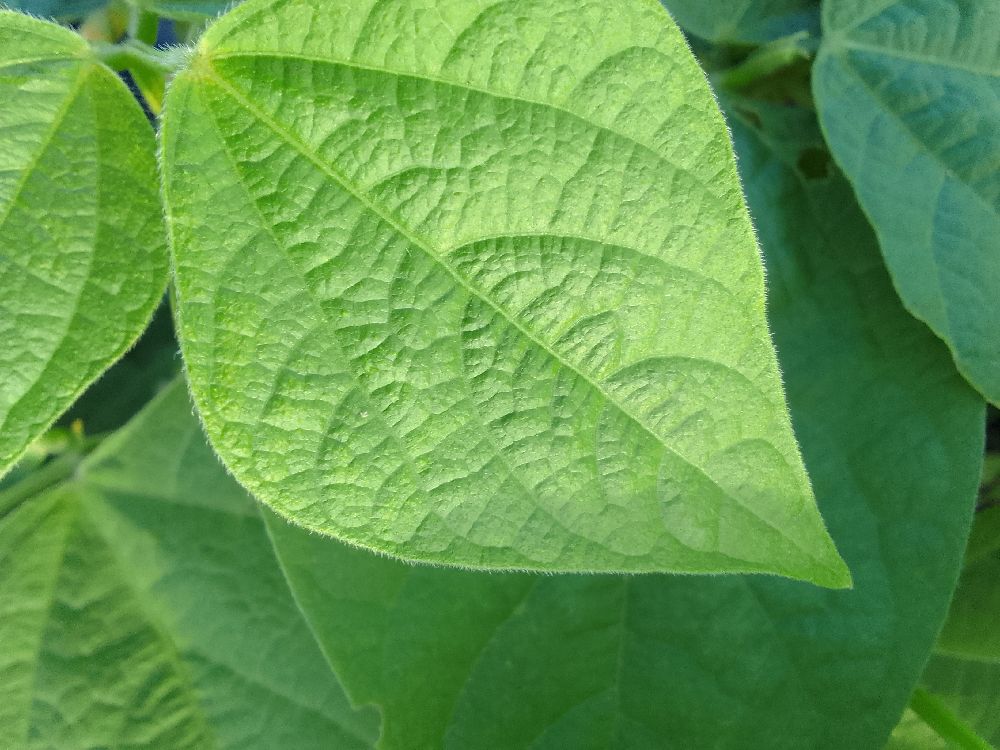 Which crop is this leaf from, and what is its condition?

common bean, healthy
